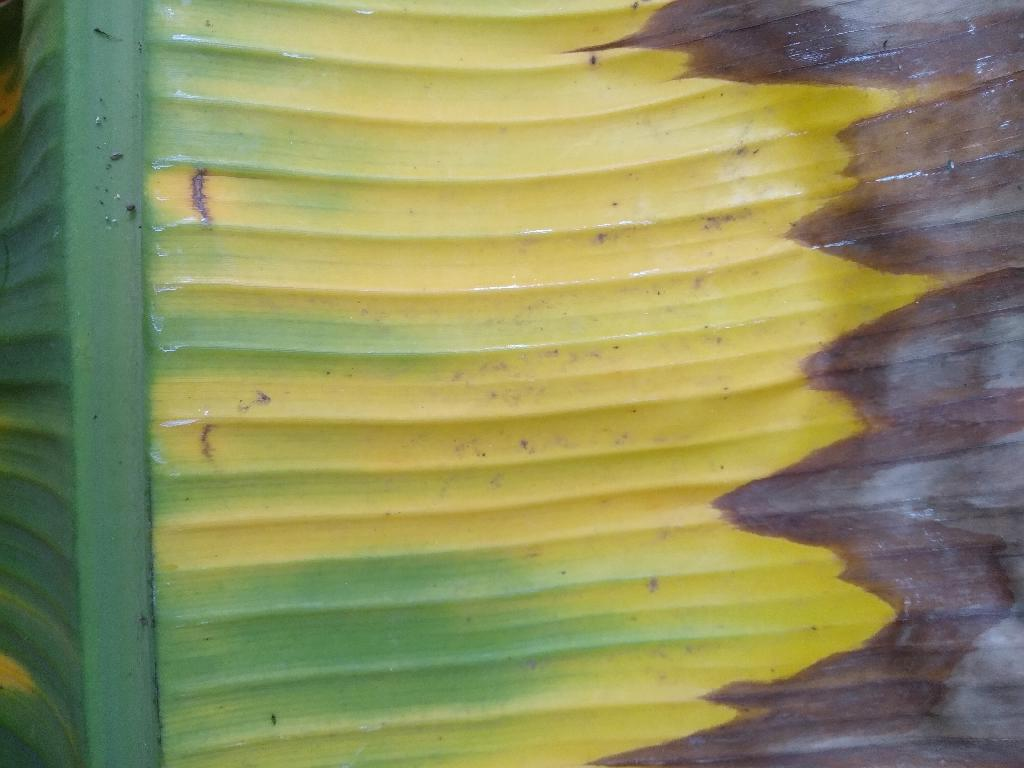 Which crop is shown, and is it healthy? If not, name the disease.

banana, fusarium wilt race 1
